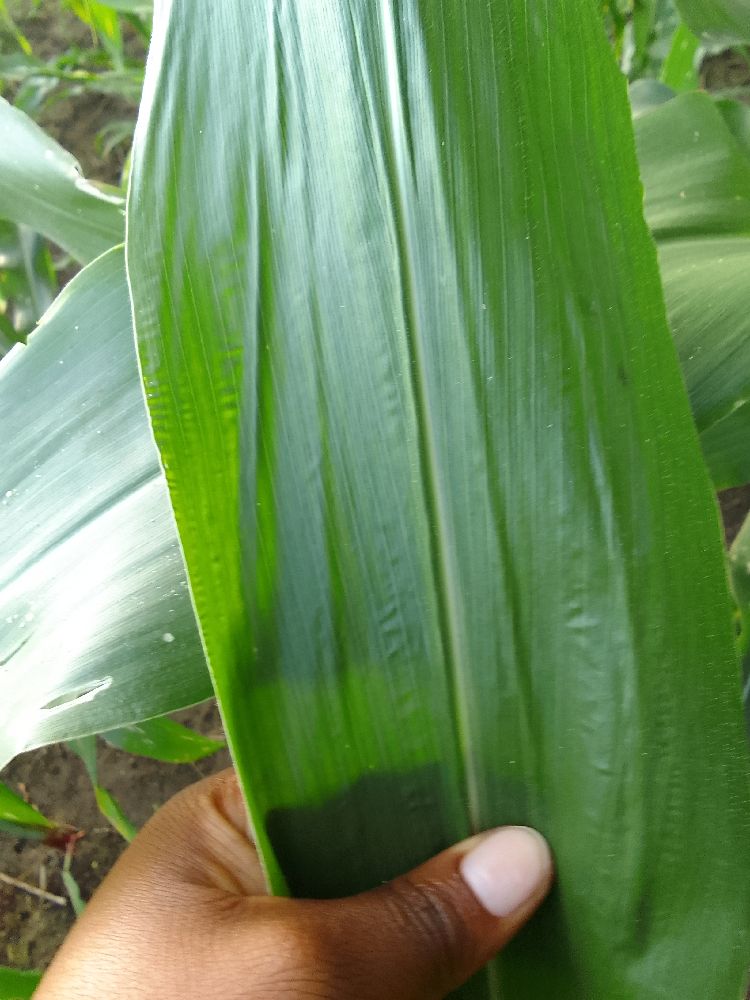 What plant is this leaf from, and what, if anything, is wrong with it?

maize, healthy
